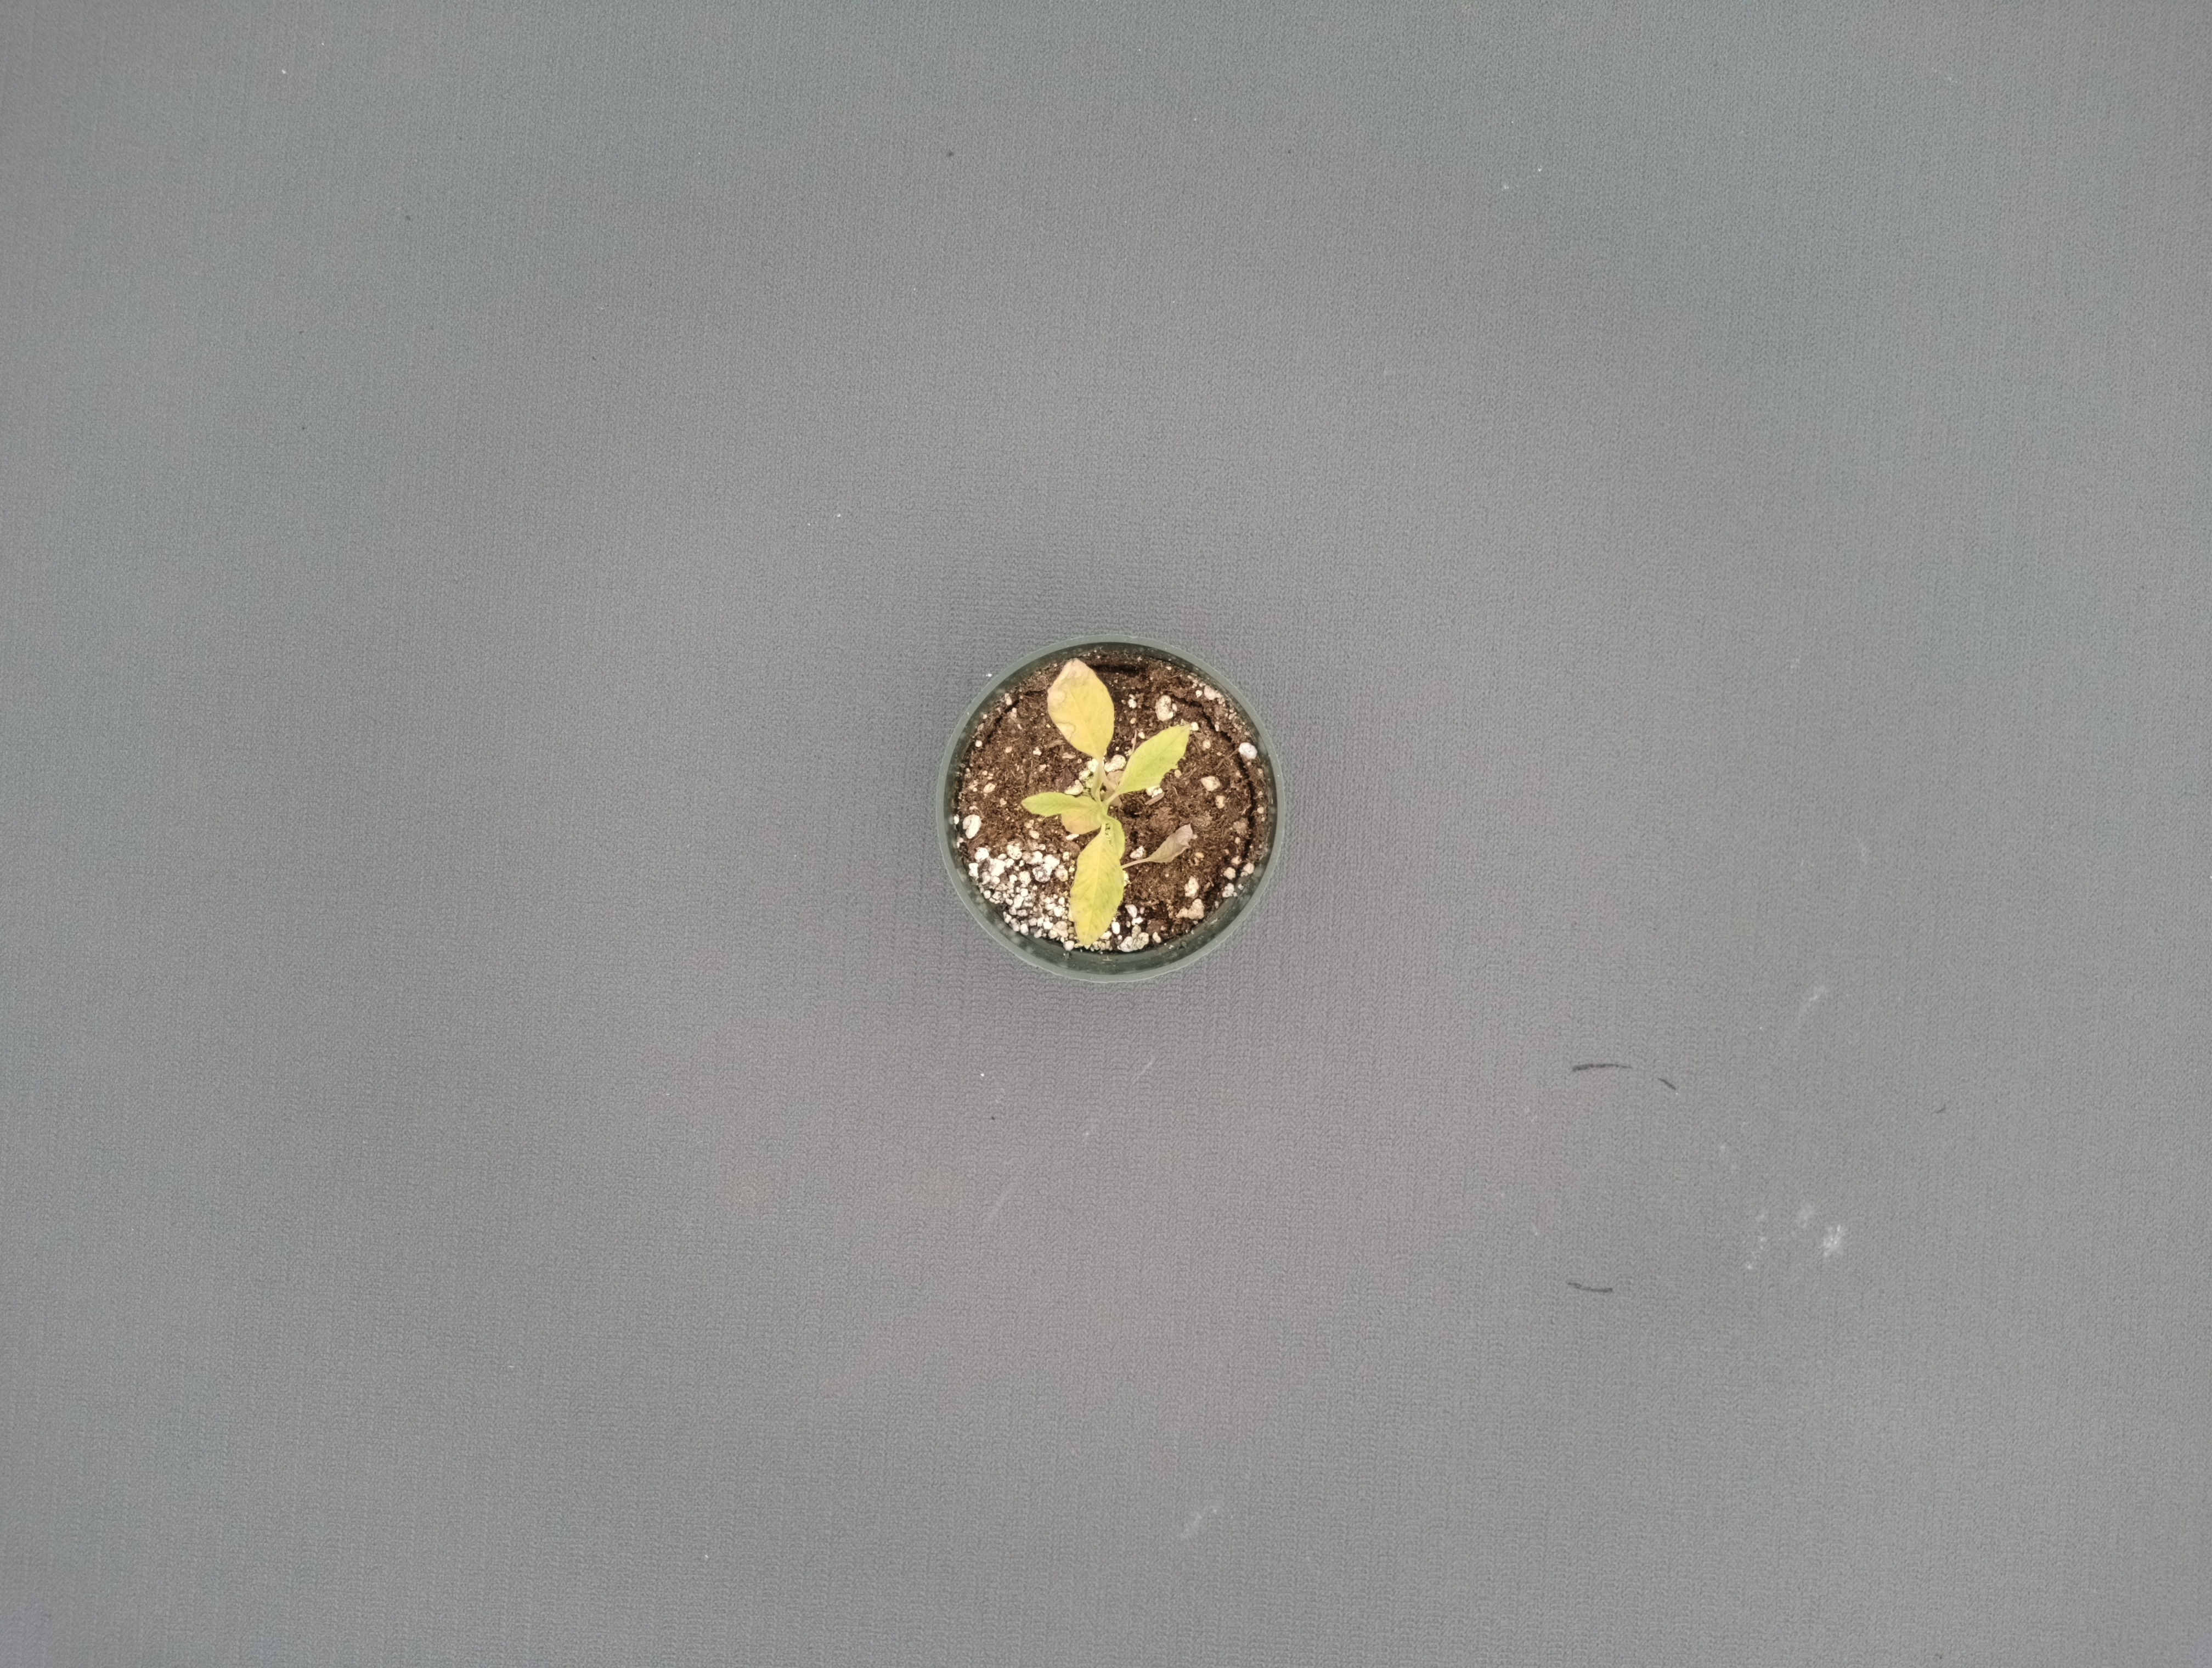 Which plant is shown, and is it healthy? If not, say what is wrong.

waterhemp, chlorosis necrosis
